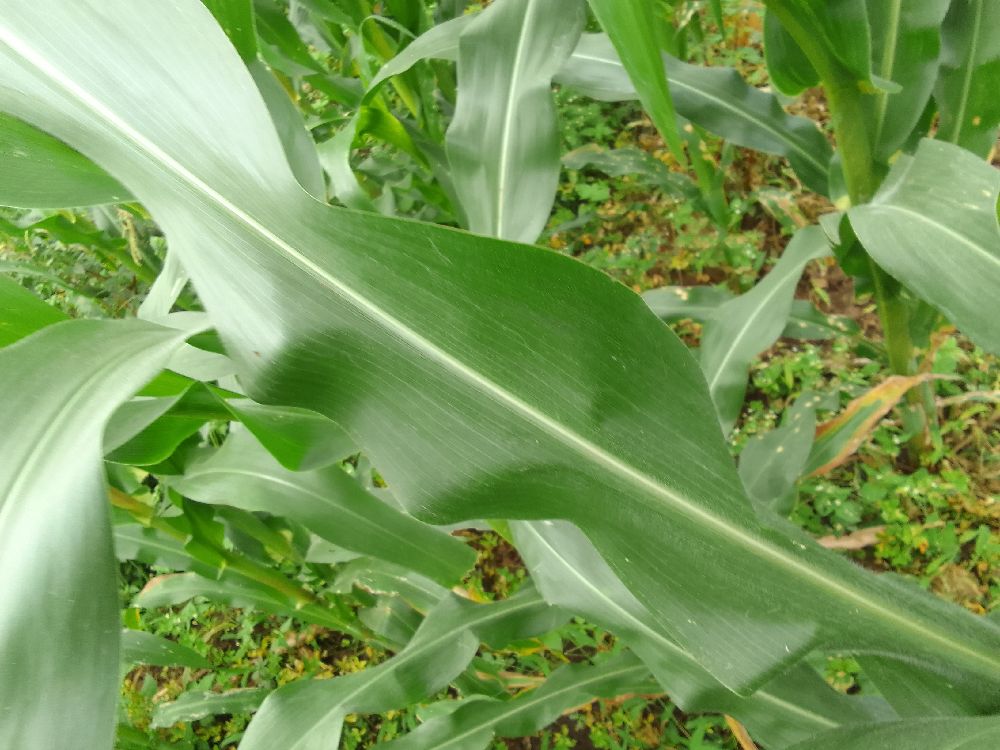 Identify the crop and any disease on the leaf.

maize, healthy
